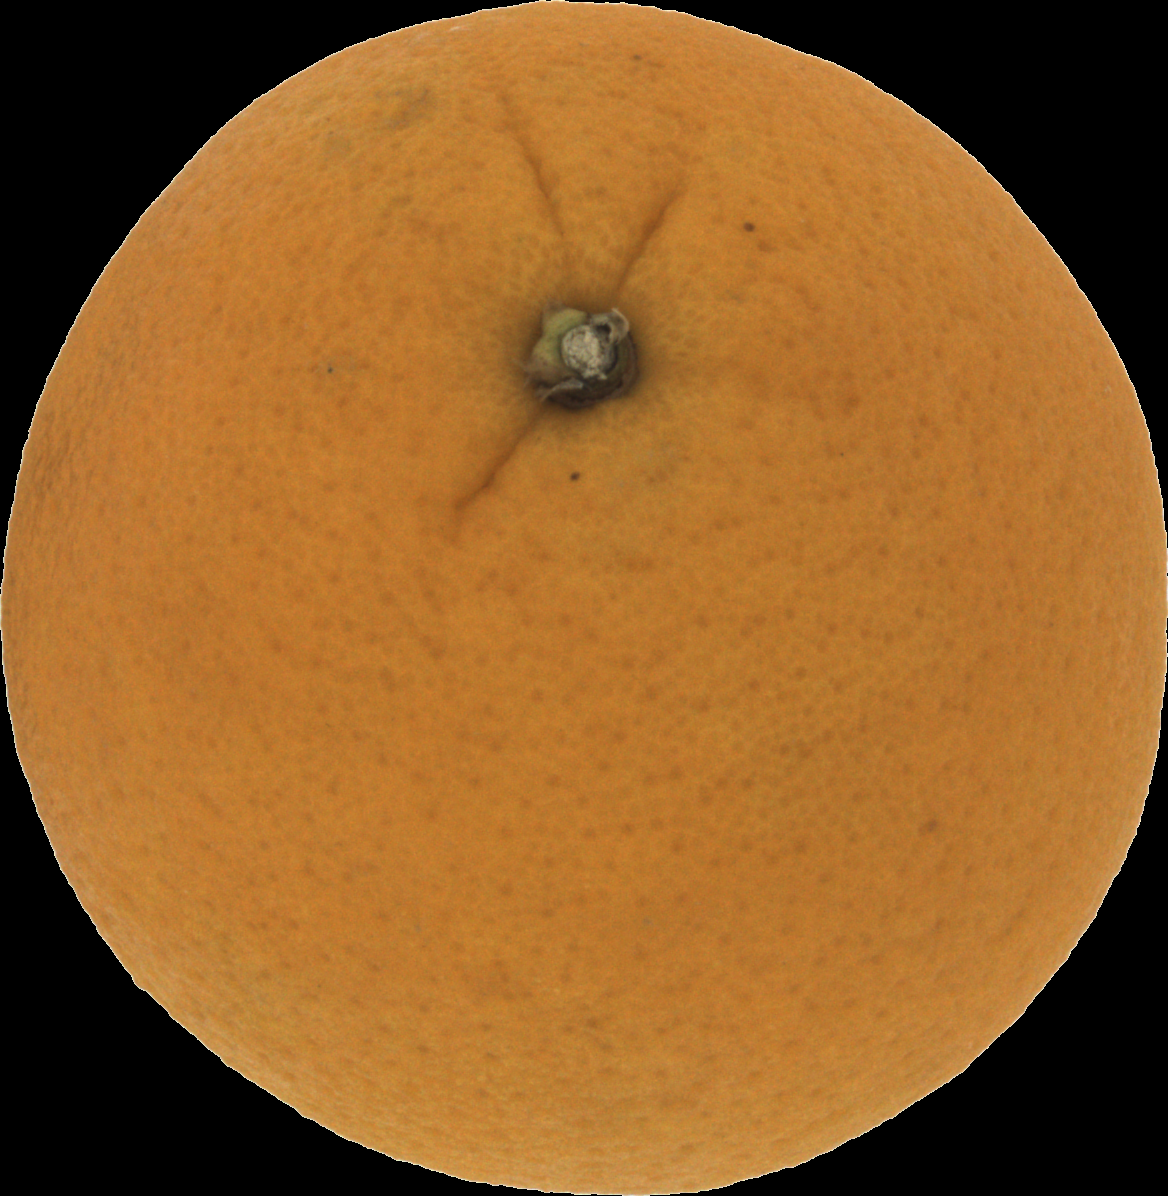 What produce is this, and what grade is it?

orange, good
